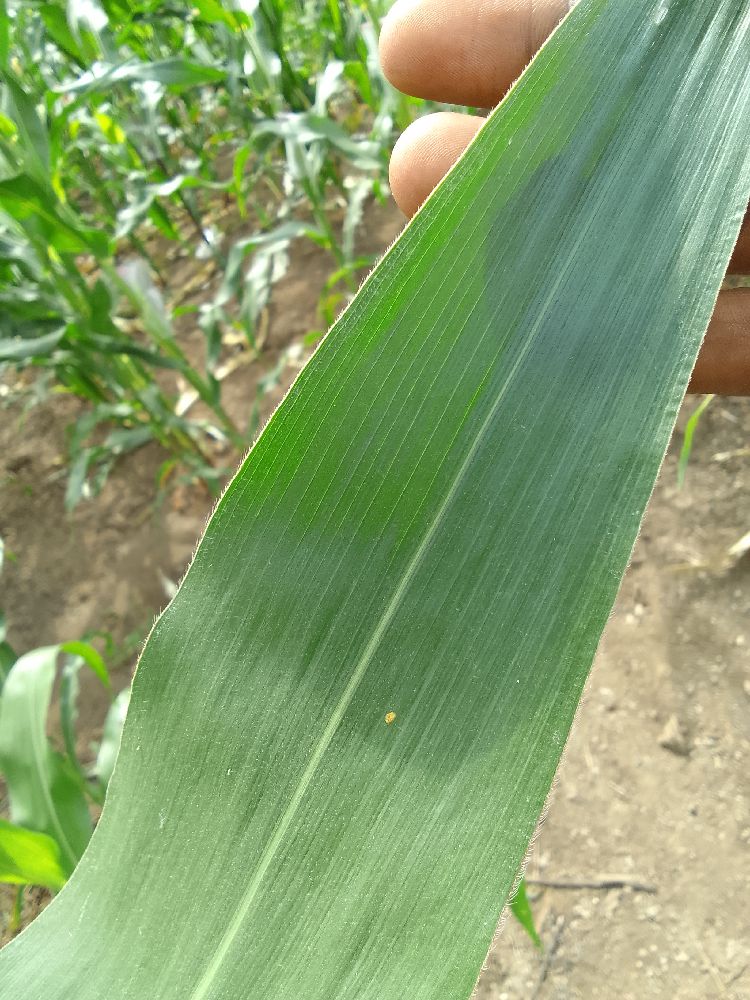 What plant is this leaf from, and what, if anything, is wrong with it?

maize, healthy
